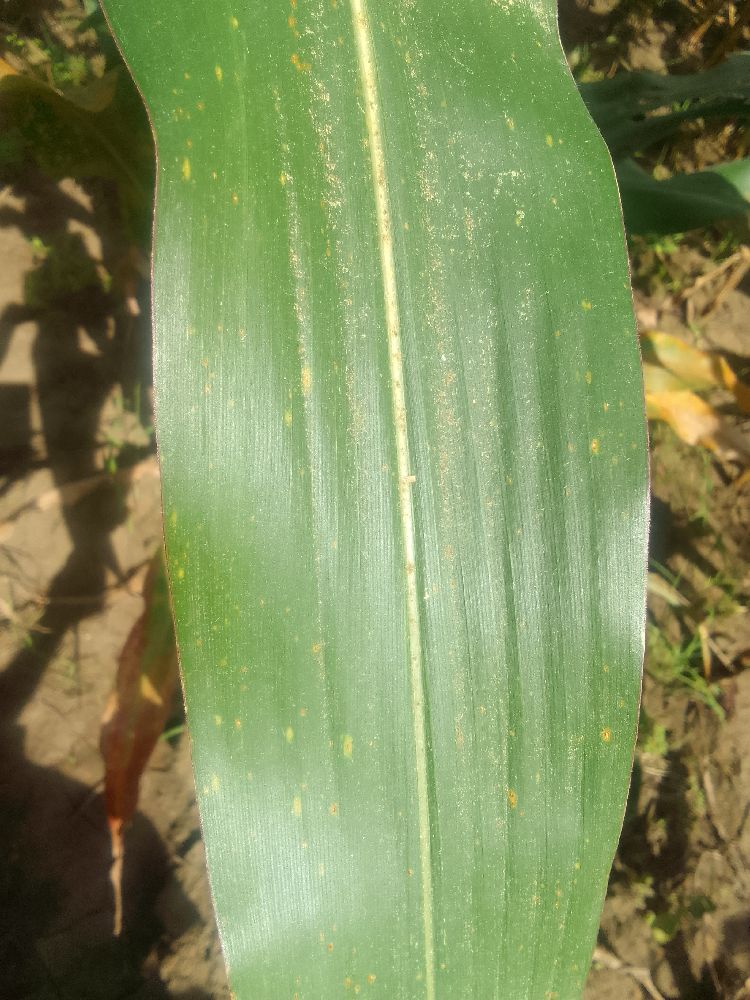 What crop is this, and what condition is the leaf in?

maize, healthy
